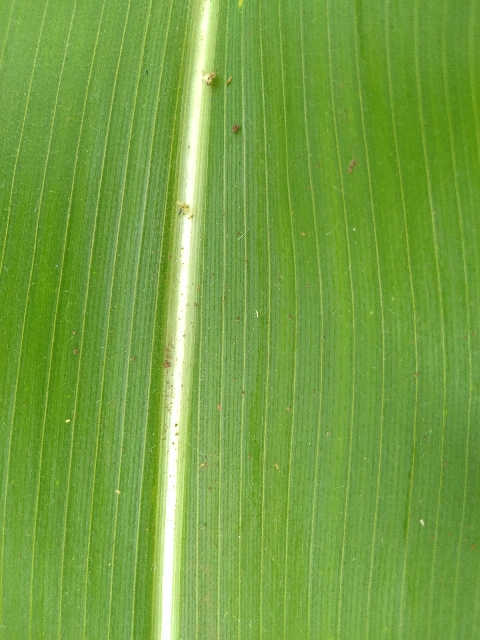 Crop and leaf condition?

maize, healthy
